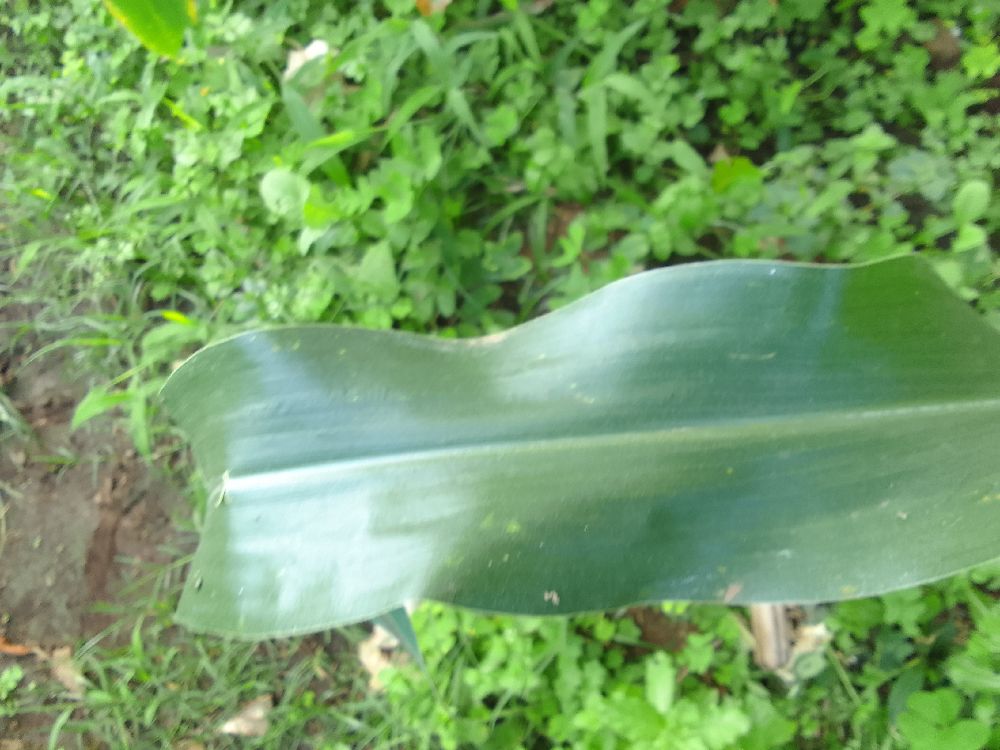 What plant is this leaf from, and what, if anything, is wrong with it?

maize, healthy
